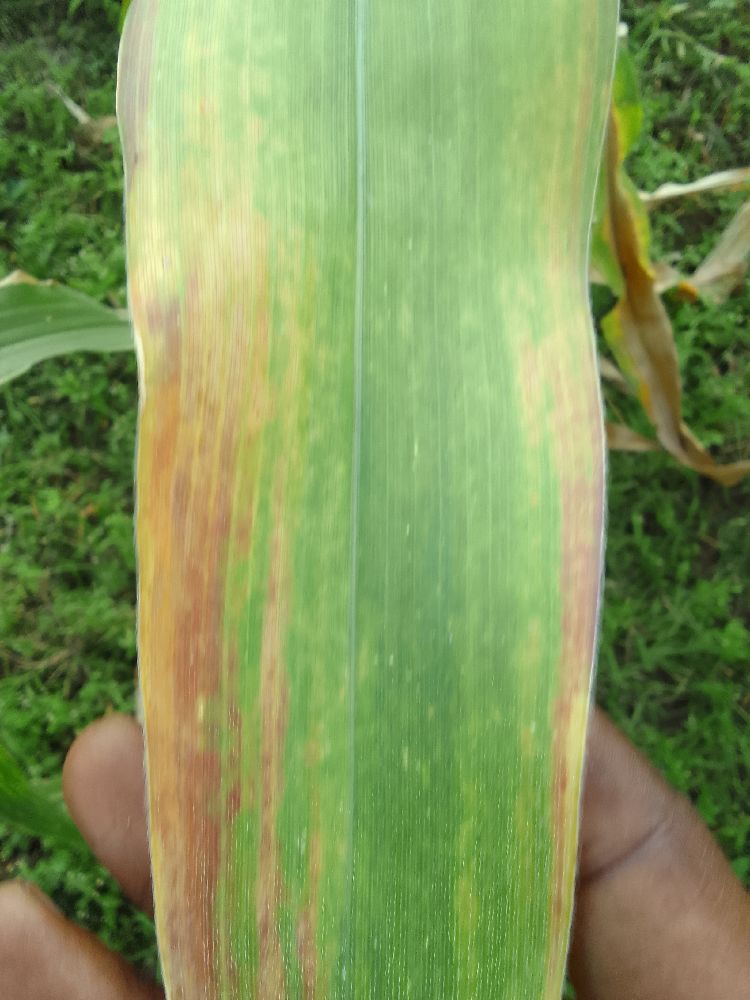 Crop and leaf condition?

maize, maize lethal necrosis
